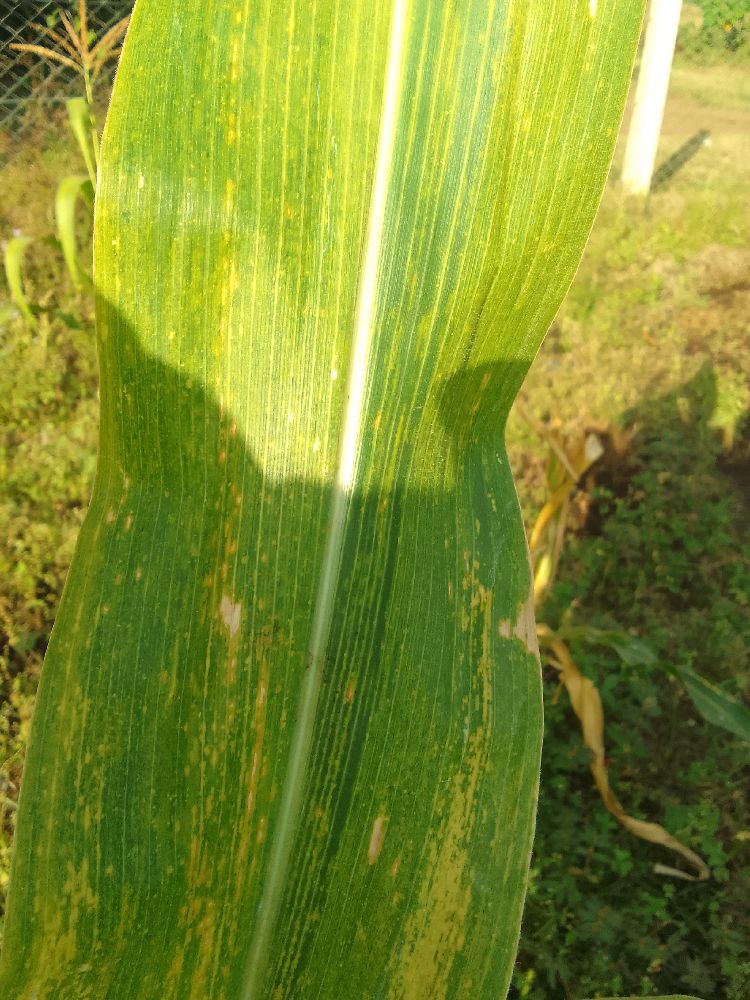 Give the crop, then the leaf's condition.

maize, maize lethal necrosis
